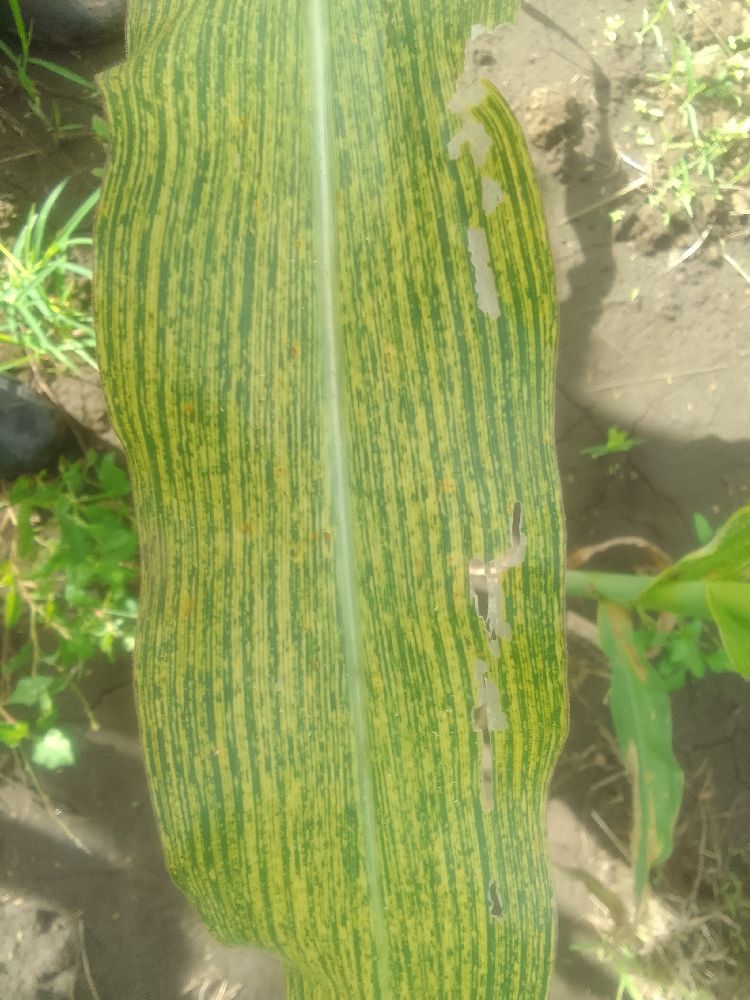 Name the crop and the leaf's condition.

maize, maize streak virus
